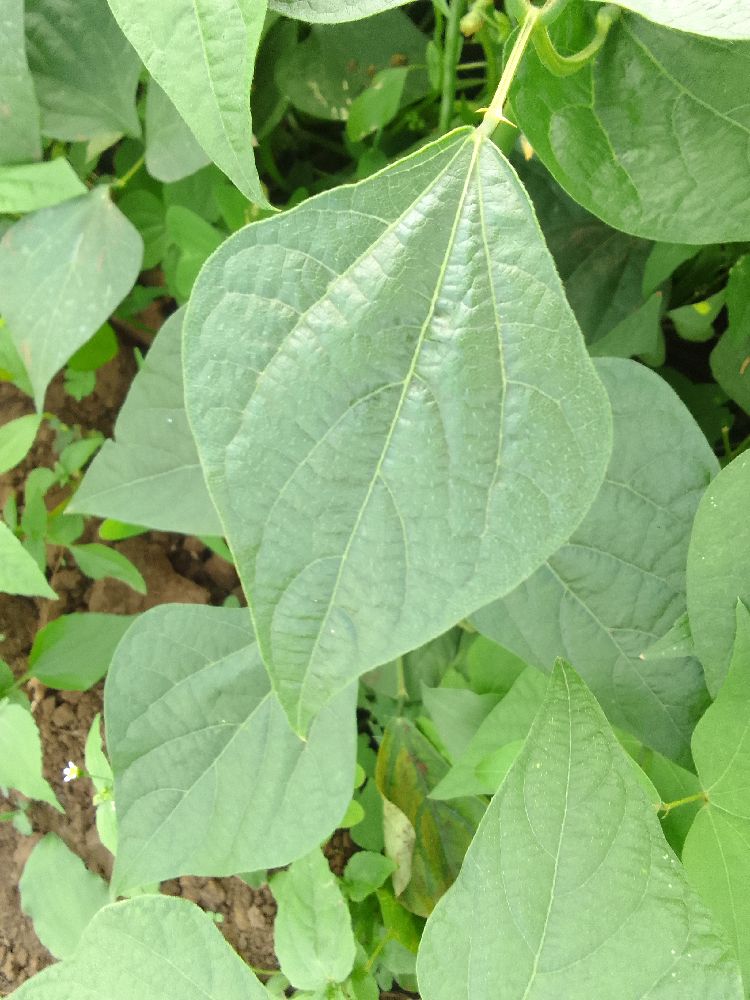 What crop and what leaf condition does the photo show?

common bean, healthy
